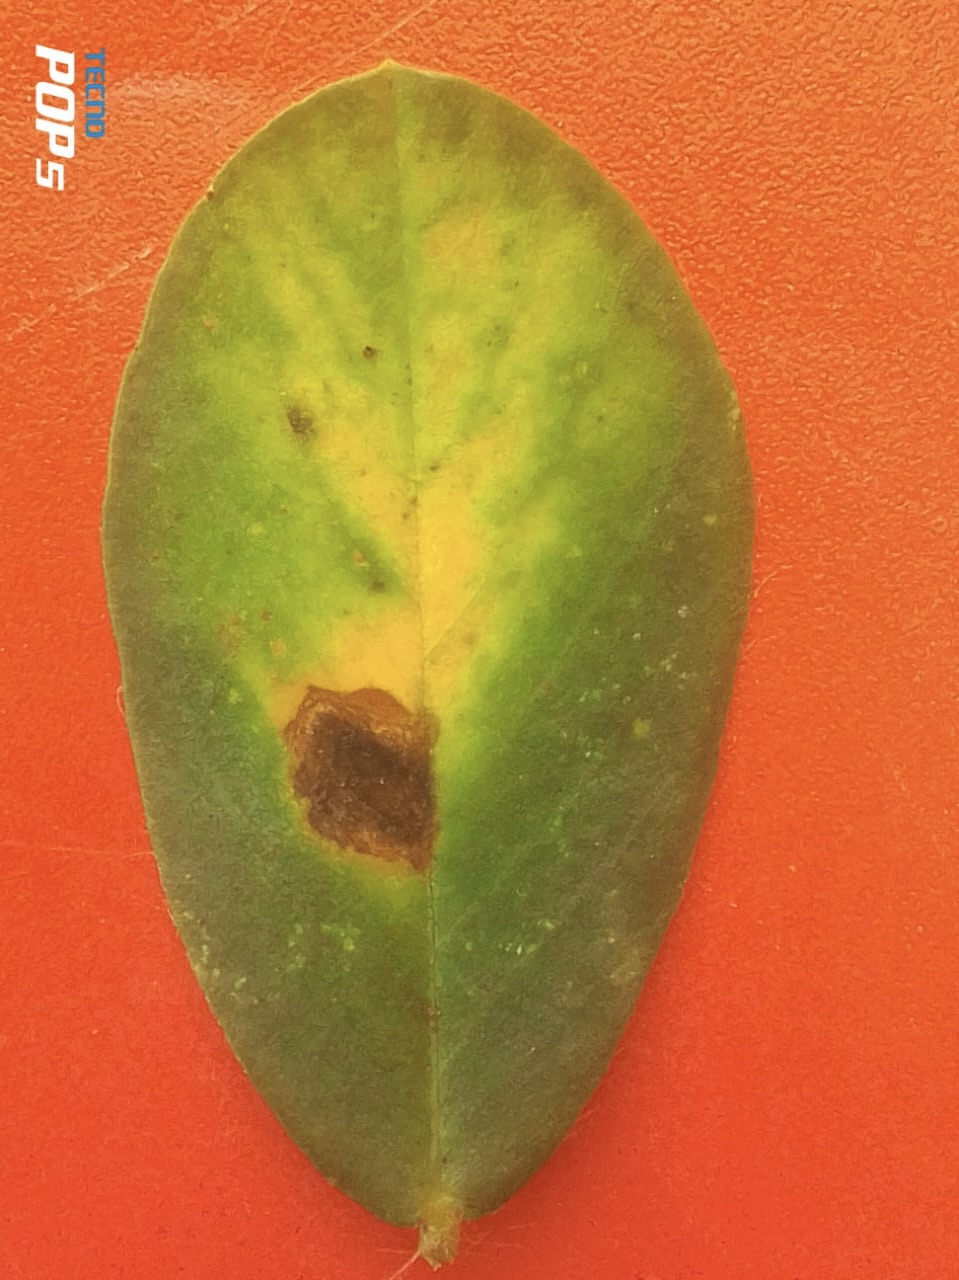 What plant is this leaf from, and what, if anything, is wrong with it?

peanut, phoma arachidicola
